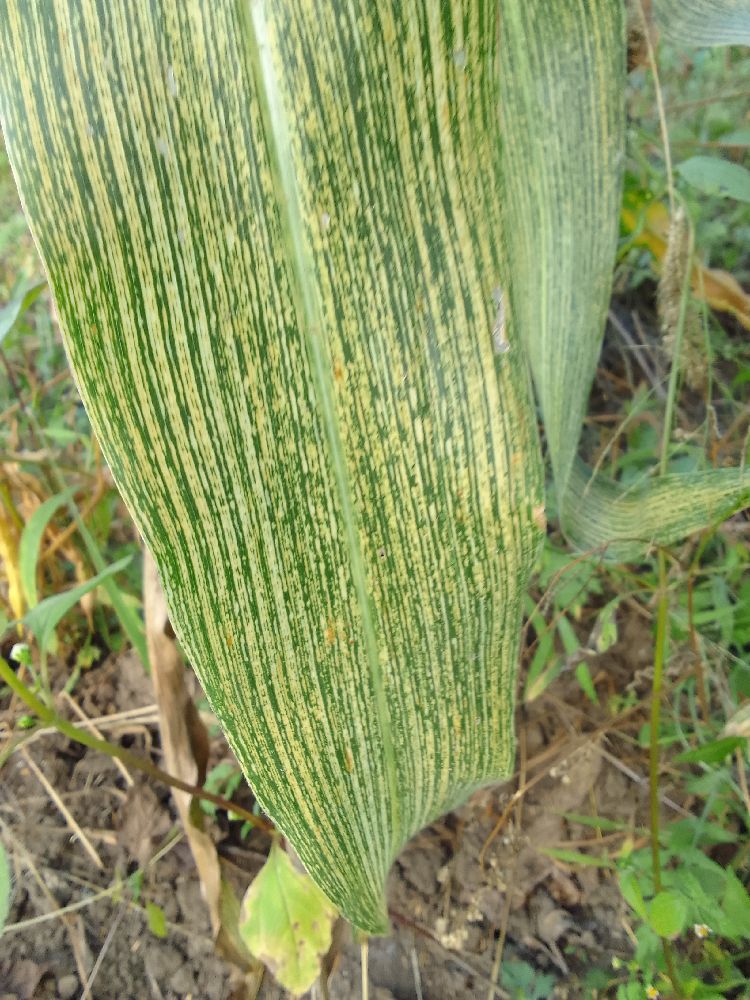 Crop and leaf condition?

maize, maize streak virus
